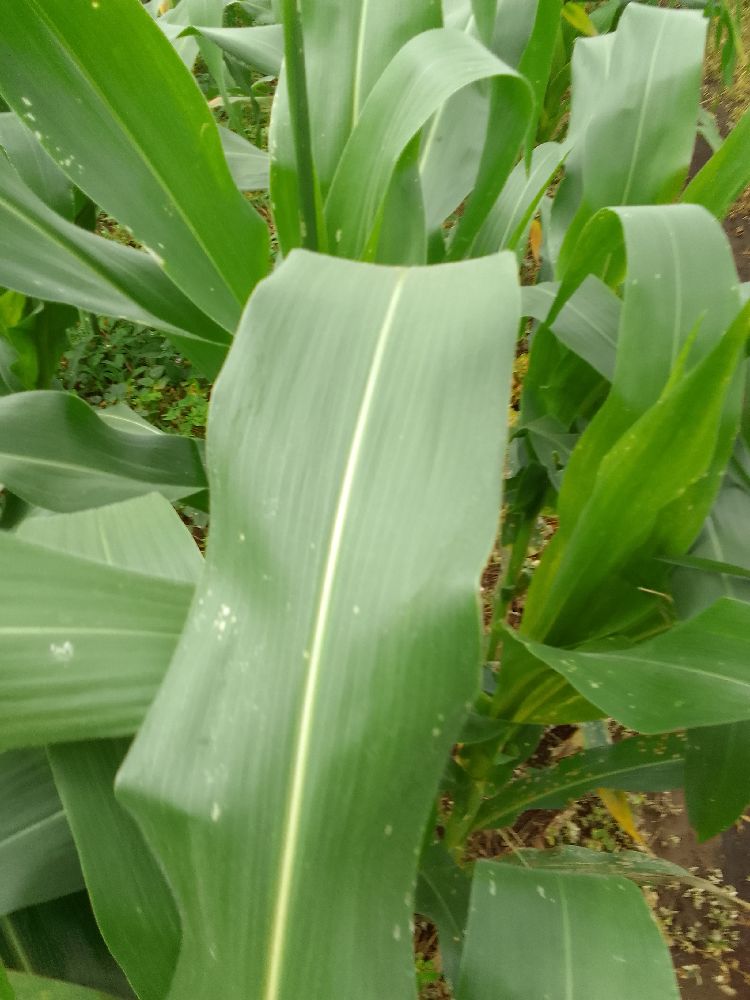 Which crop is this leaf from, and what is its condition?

maize, healthy
